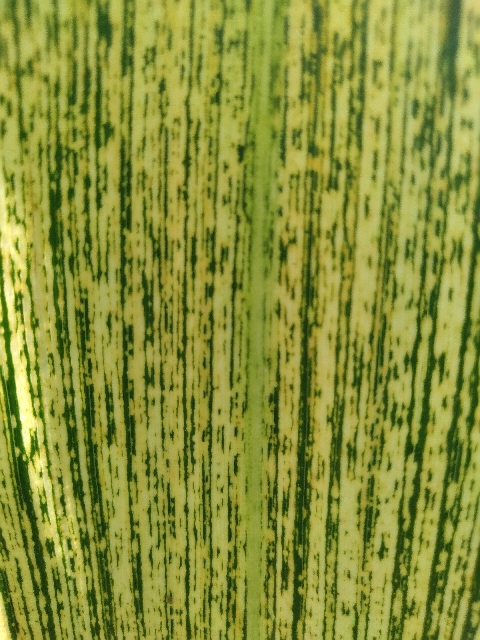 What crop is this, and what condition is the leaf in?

maize, maize streak virus
